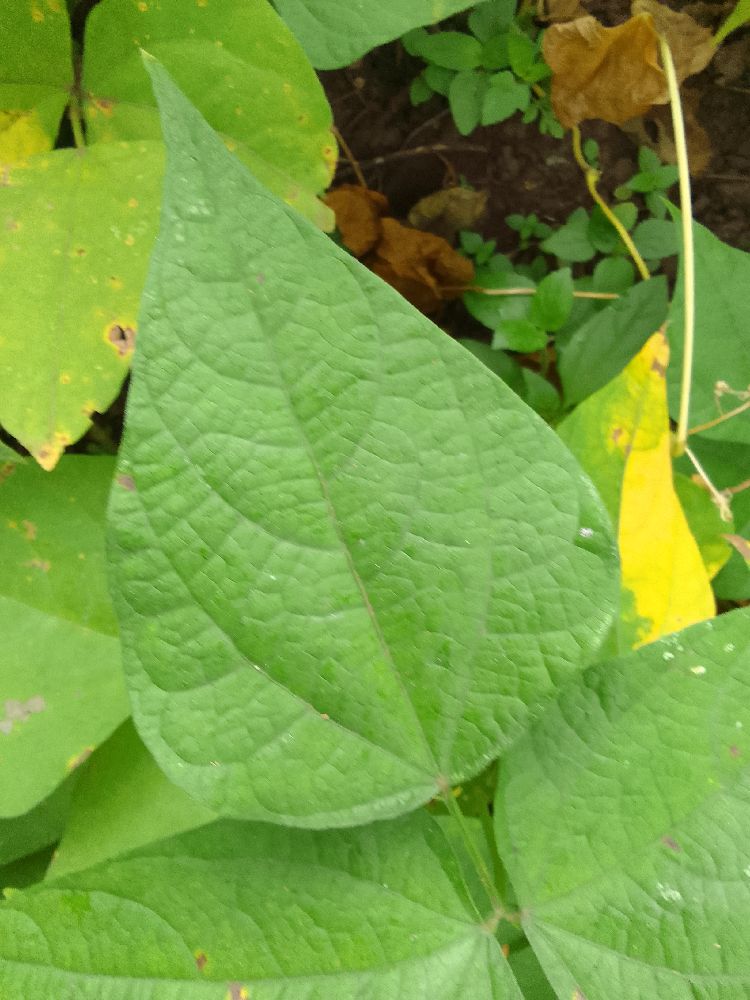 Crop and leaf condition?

common bean, healthy
